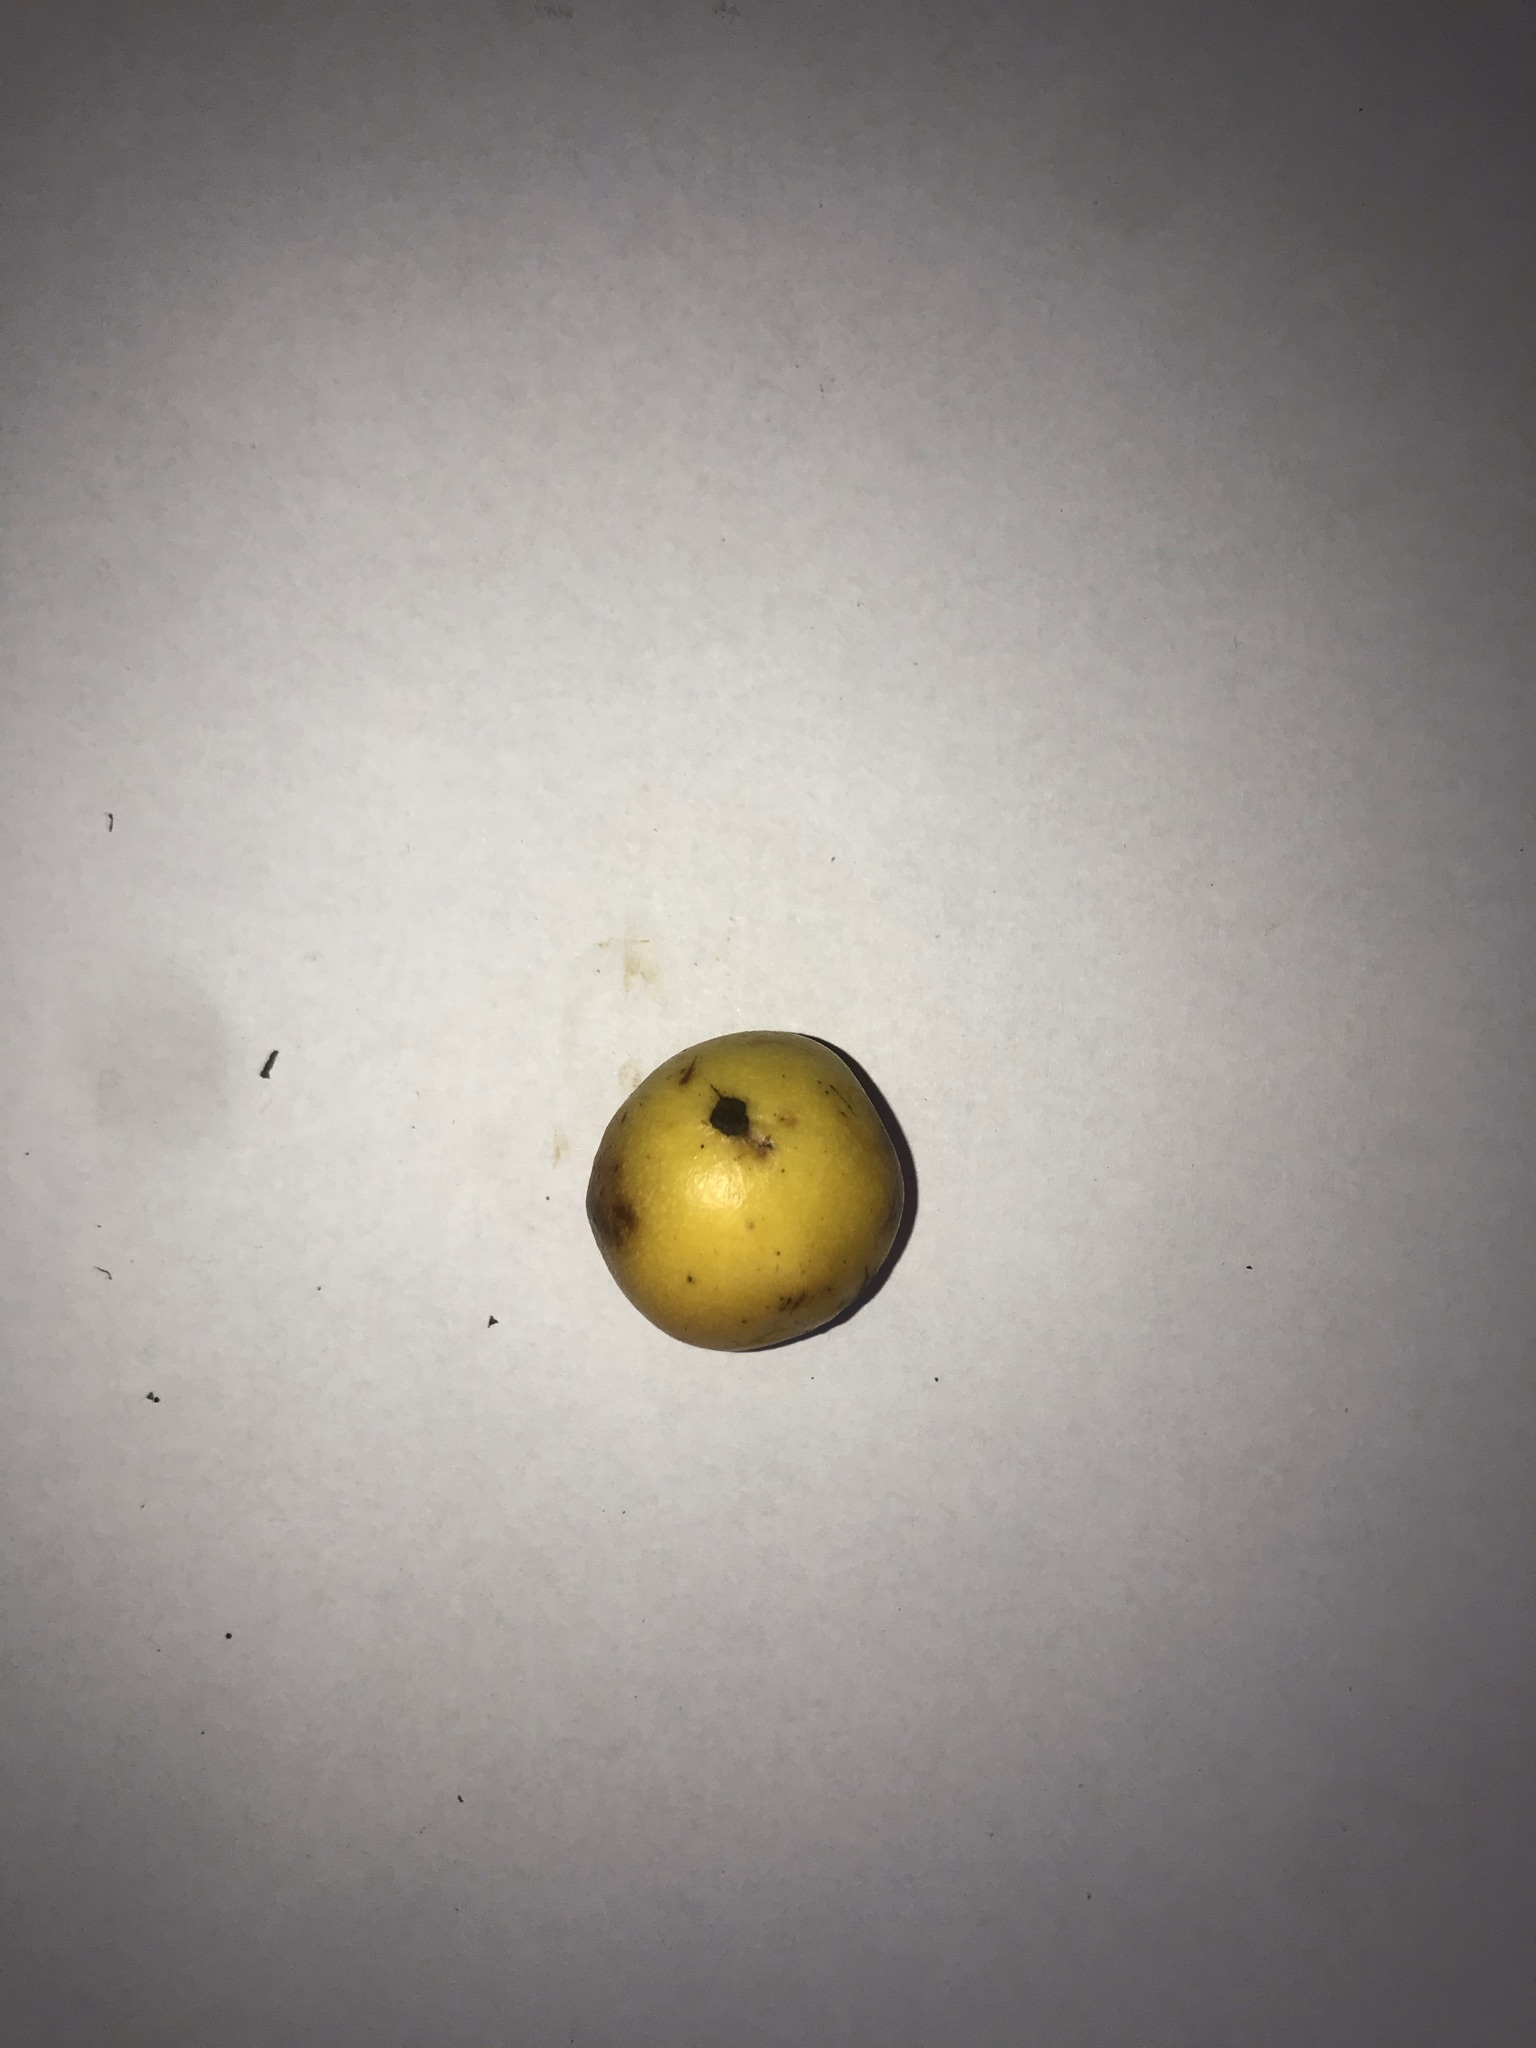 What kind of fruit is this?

abiu
